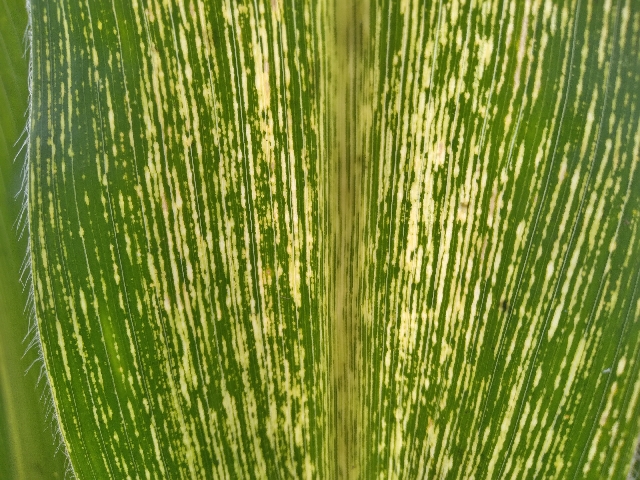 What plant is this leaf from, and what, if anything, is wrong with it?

maize, maize streak virus
